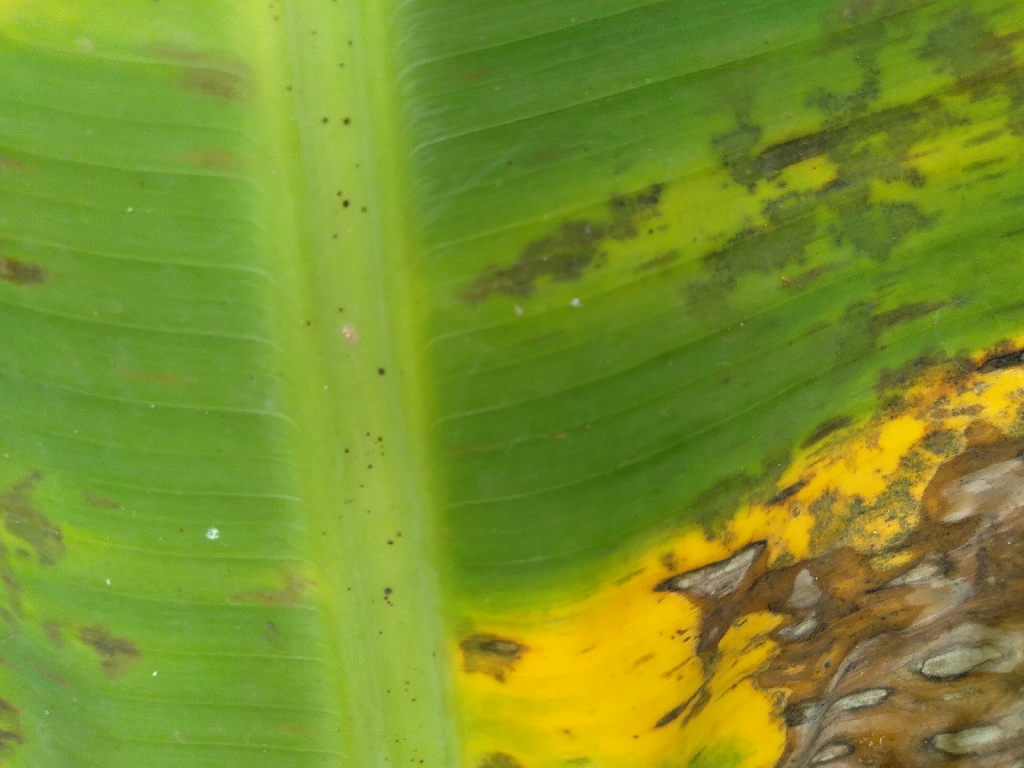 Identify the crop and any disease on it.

banana, black sigatoka
